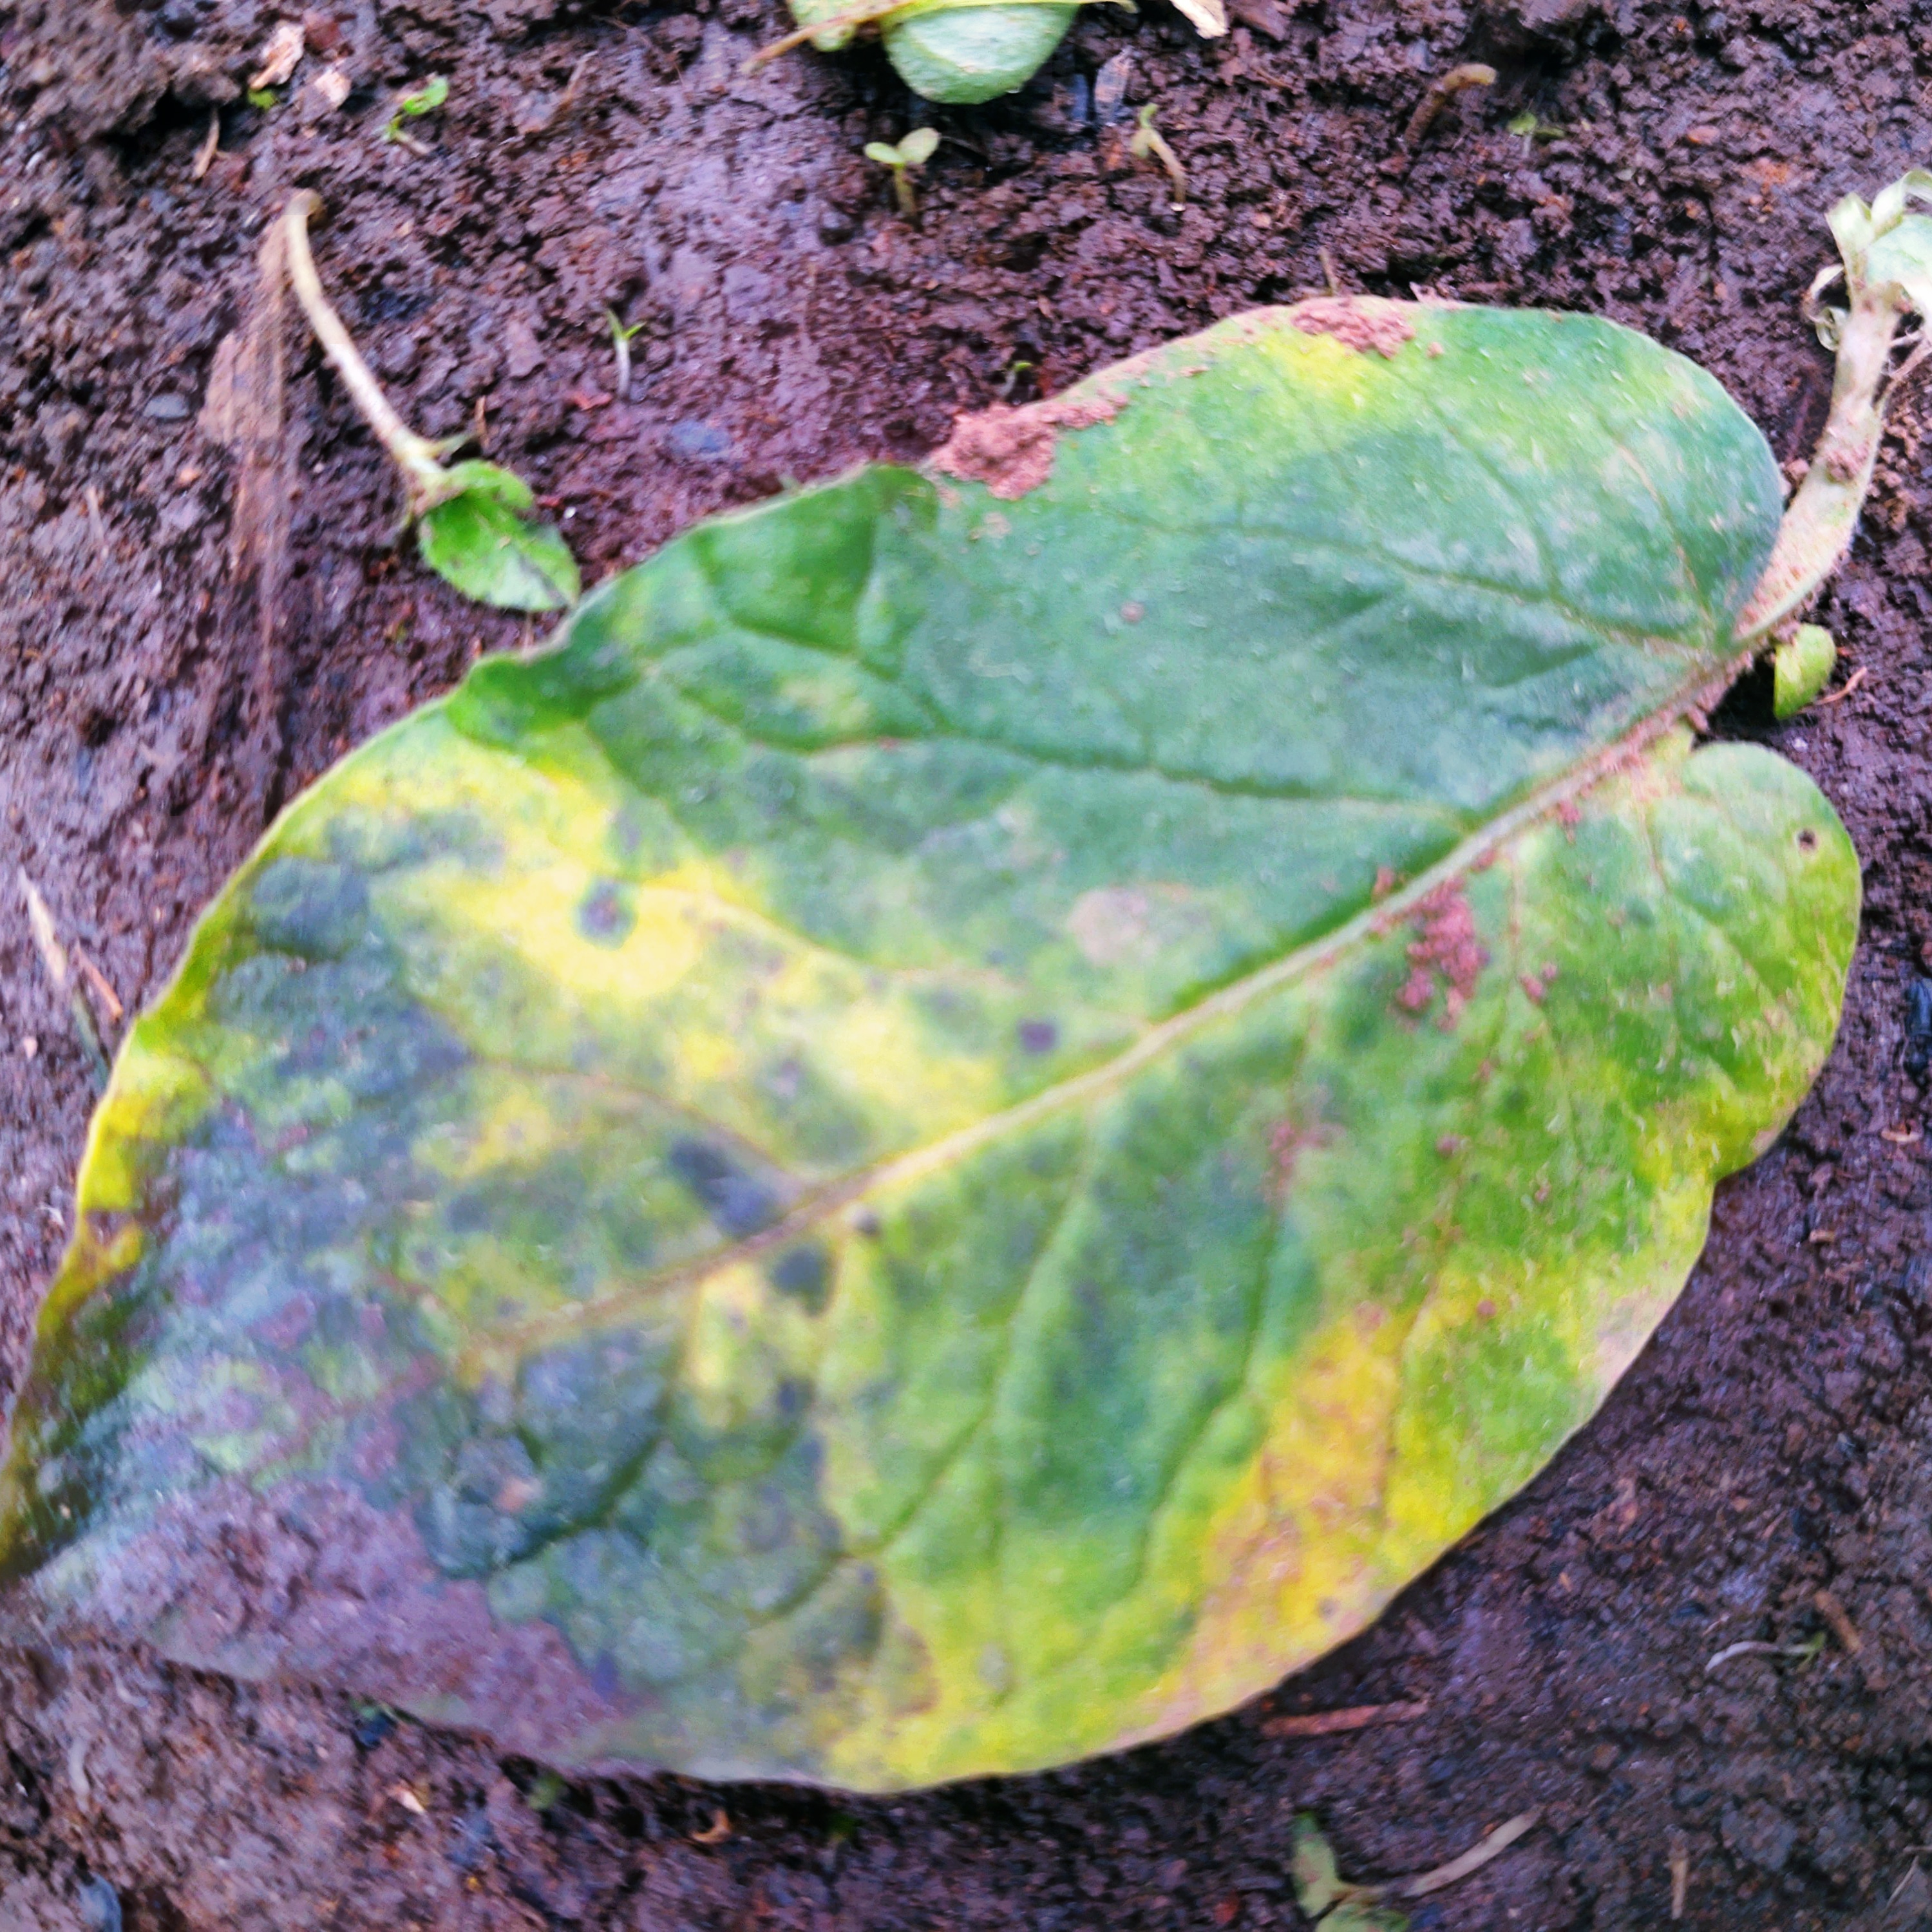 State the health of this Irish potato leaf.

late blight
